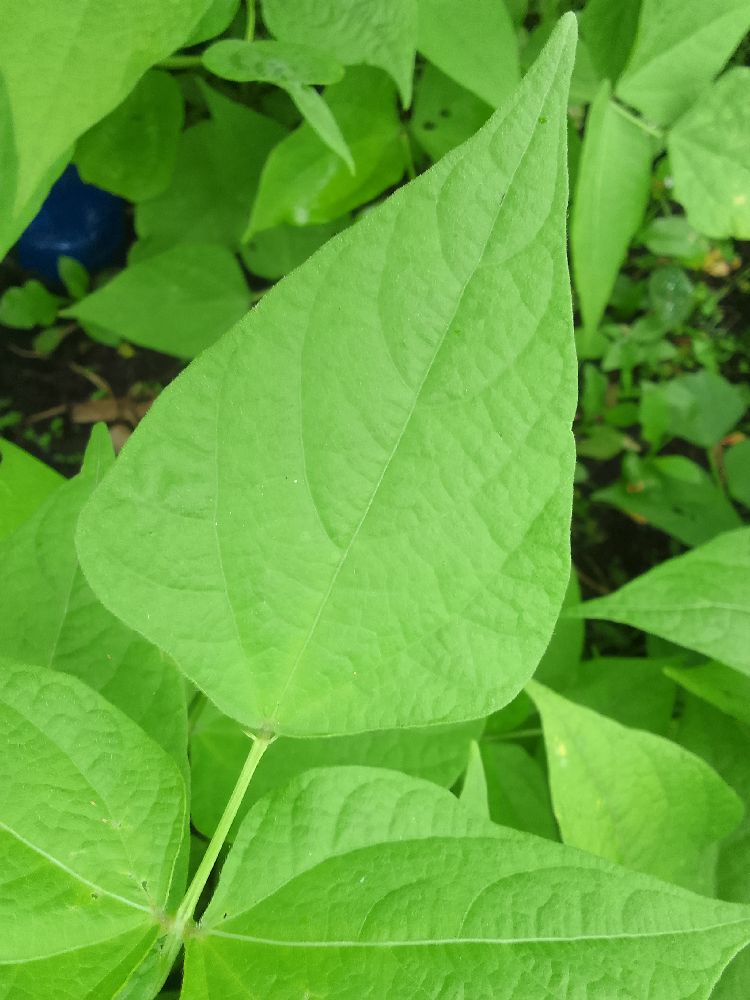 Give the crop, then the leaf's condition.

common bean, healthy
